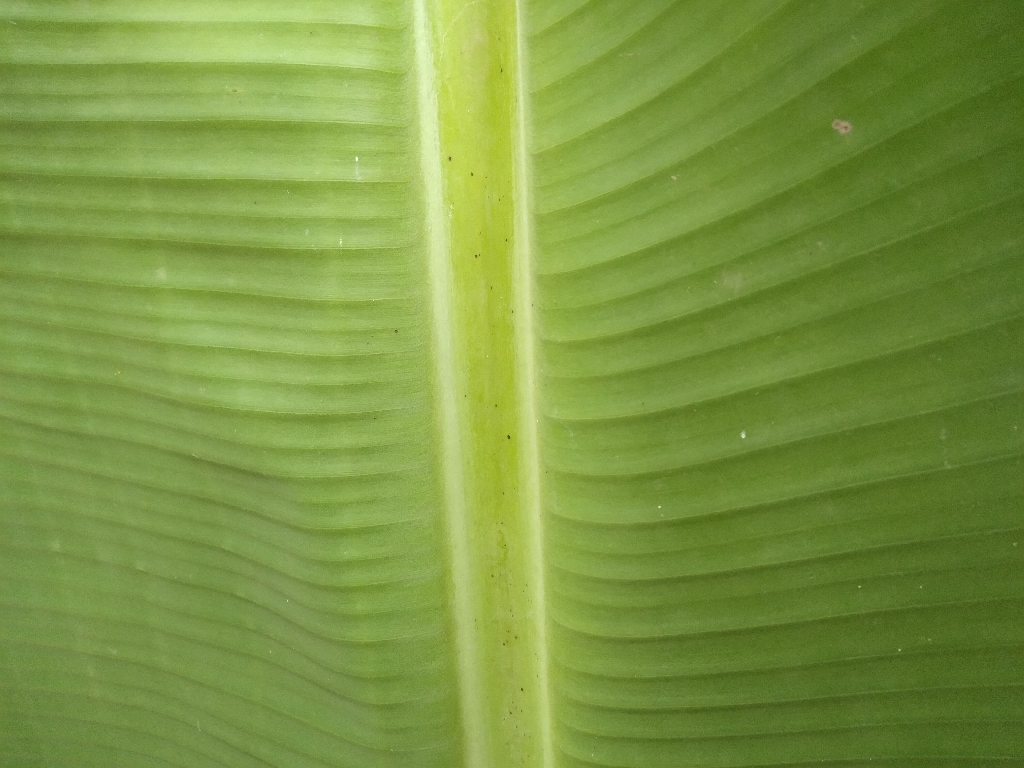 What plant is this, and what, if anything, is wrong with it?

banana, healthy
